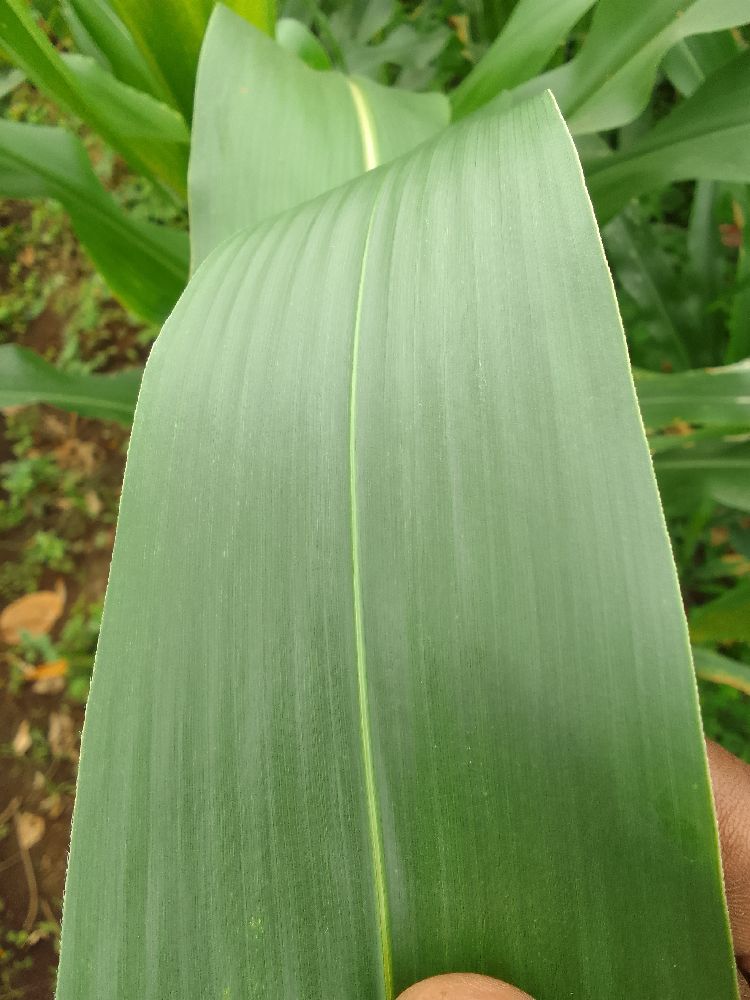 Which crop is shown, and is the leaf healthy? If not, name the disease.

maize, healthy
